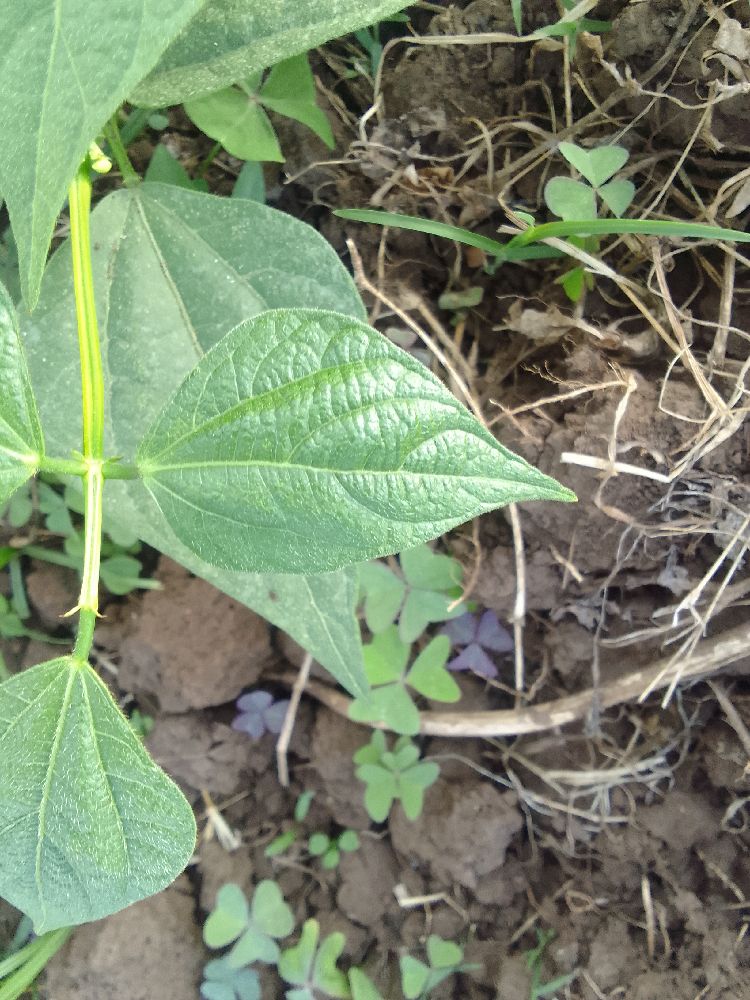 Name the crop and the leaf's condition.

common bean, healthy
